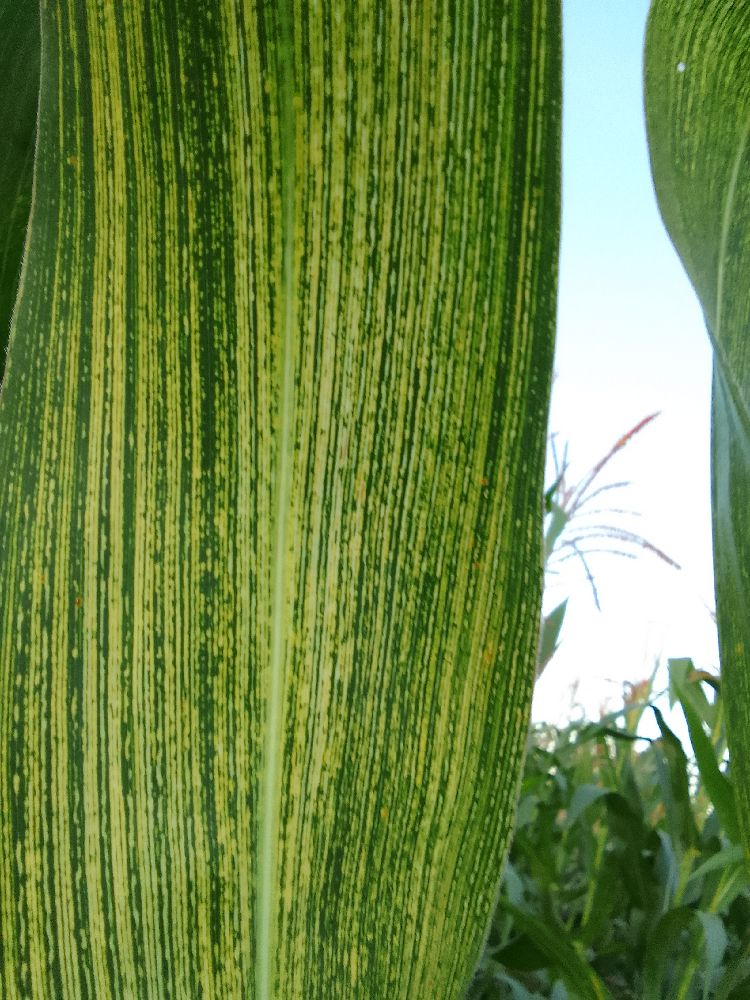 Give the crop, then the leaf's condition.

maize, maize streak virus
